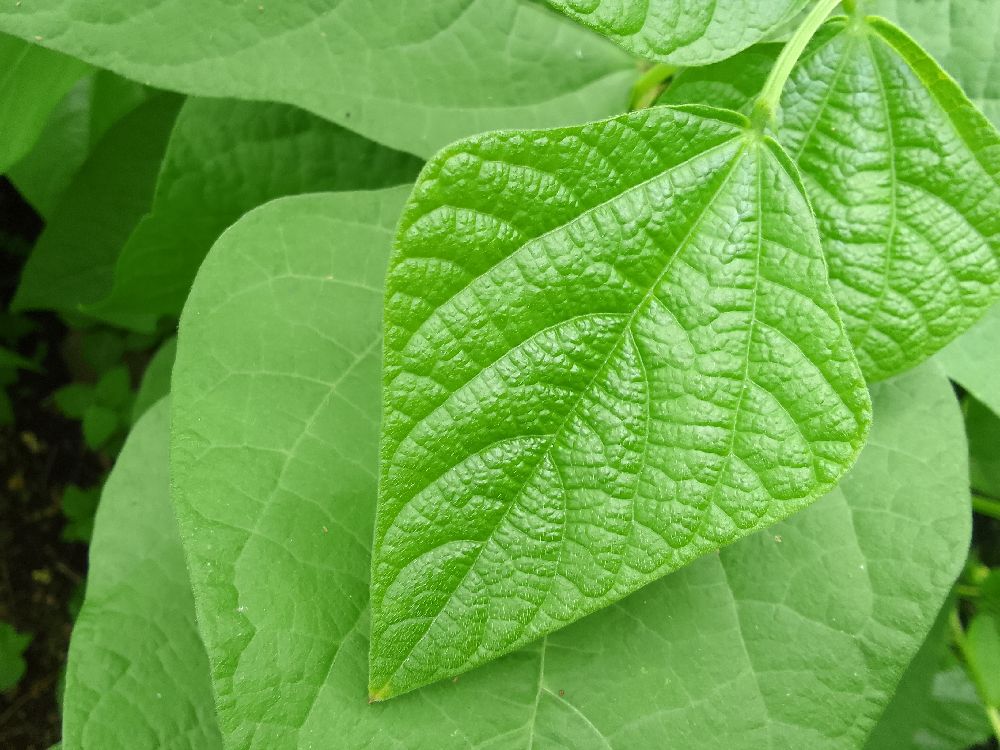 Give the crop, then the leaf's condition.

common bean, healthy
